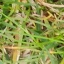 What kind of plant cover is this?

grass
